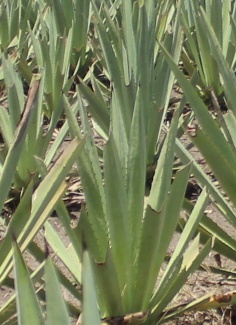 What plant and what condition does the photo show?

agave, small
